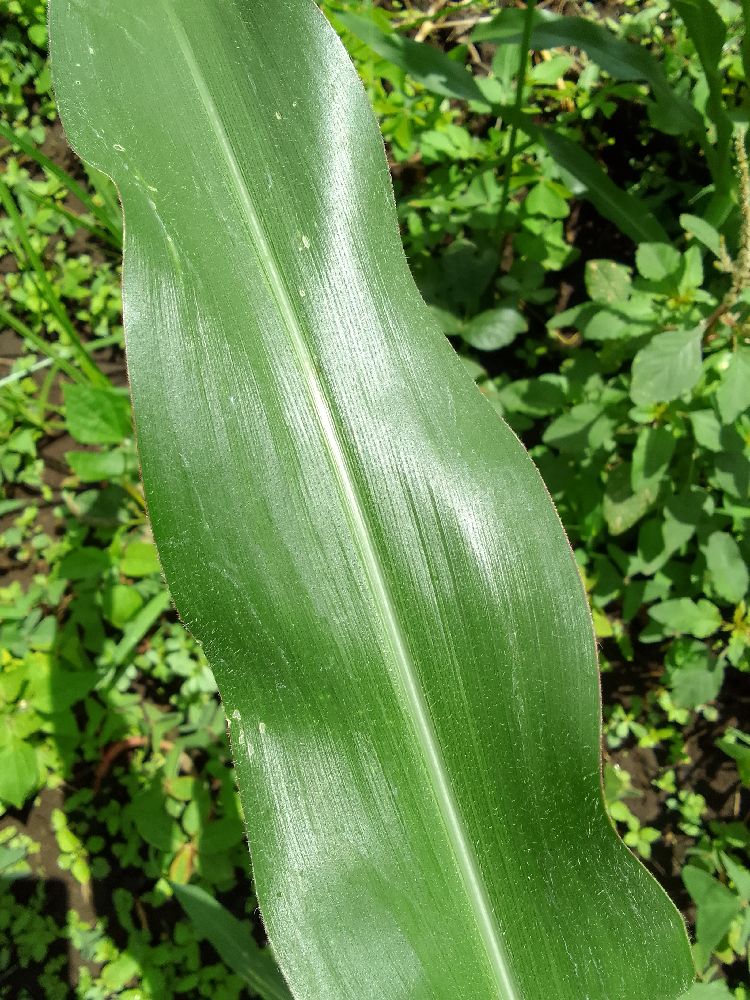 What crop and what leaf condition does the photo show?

maize, healthy
